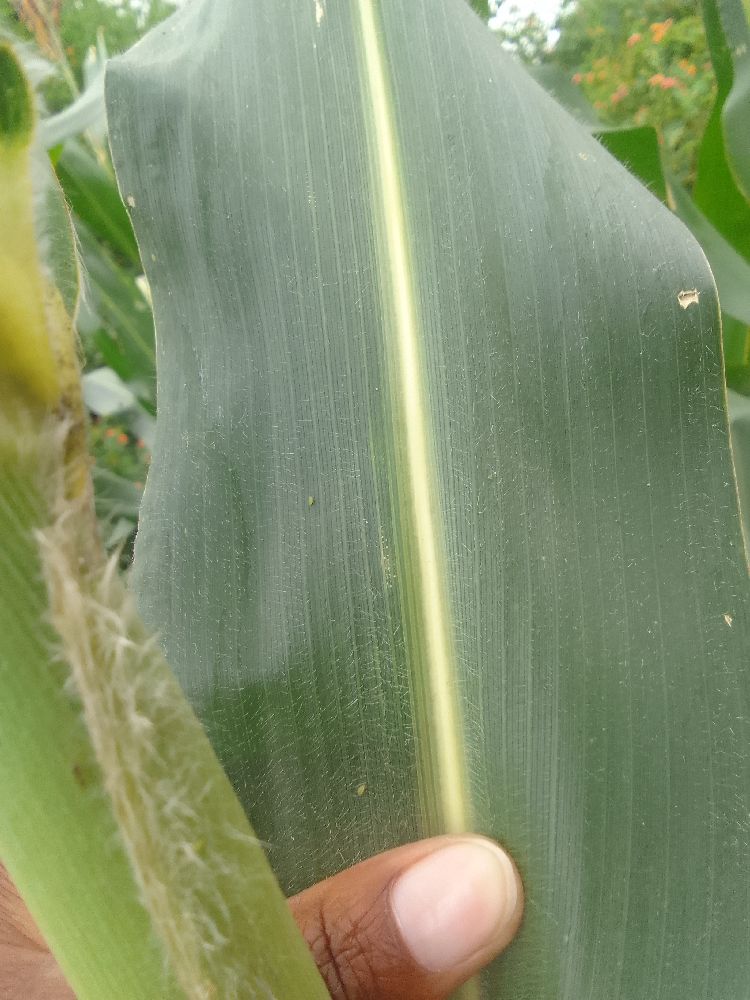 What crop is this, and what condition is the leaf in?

maize, healthy
